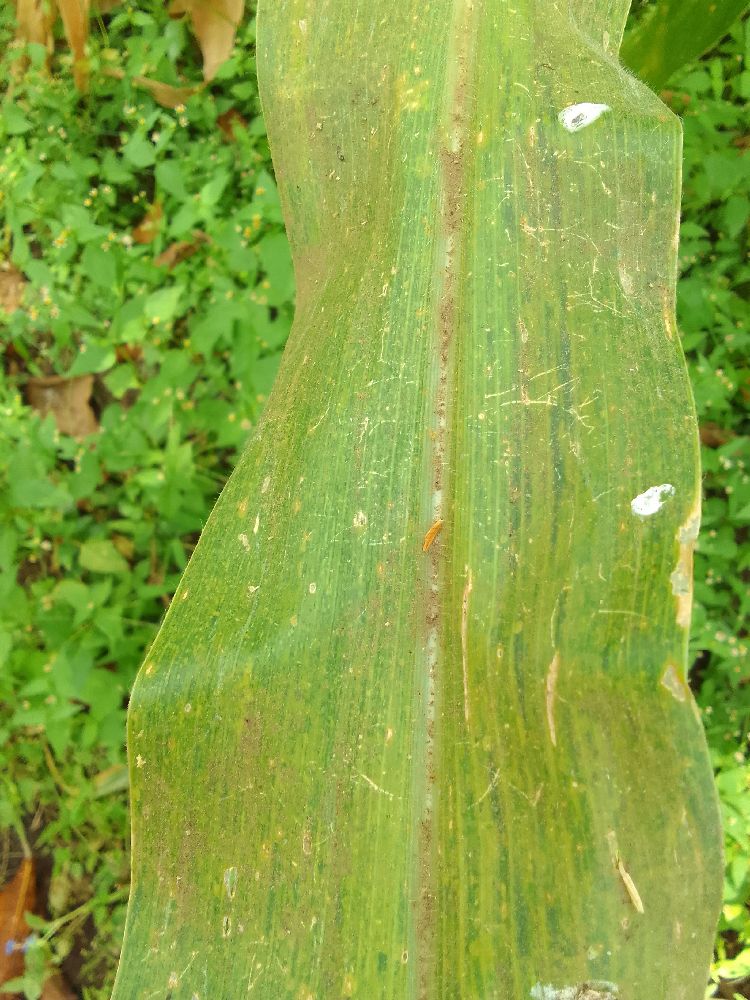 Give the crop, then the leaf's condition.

maize, maize lethal necrosis
